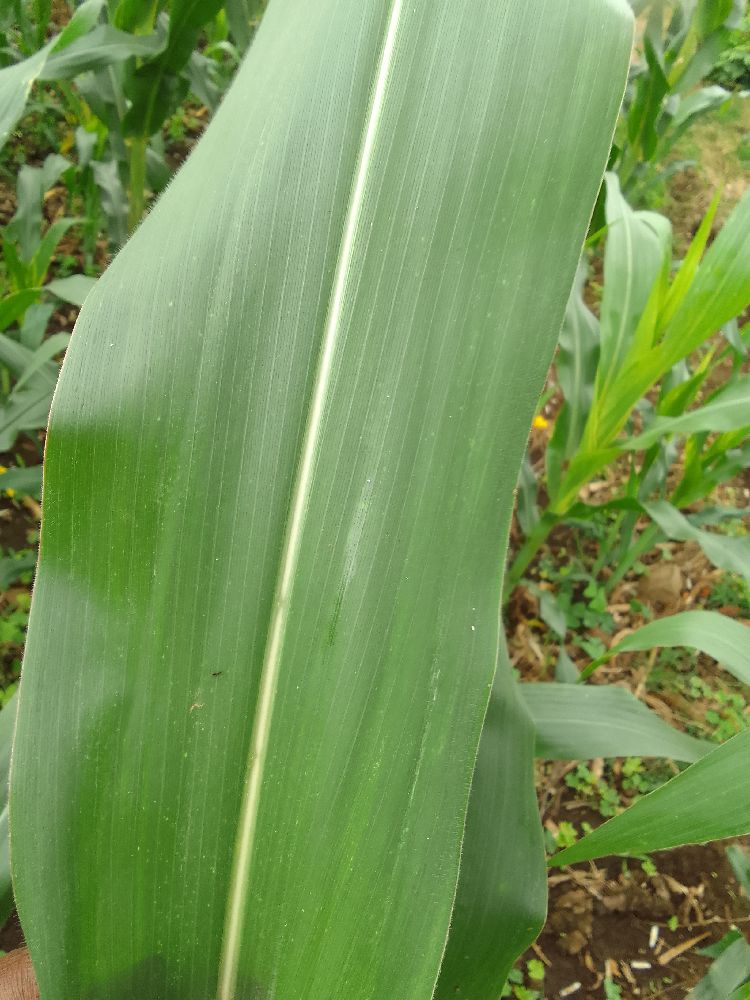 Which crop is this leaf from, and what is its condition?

maize, healthy
